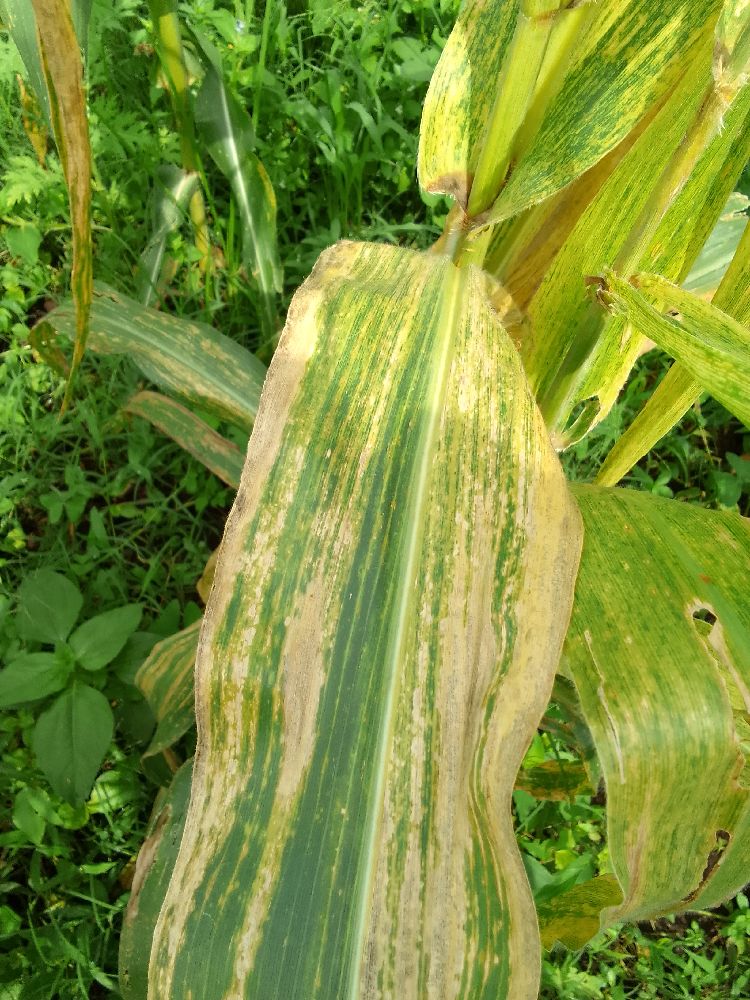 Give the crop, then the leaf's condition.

maize, maize lethal necrosis
